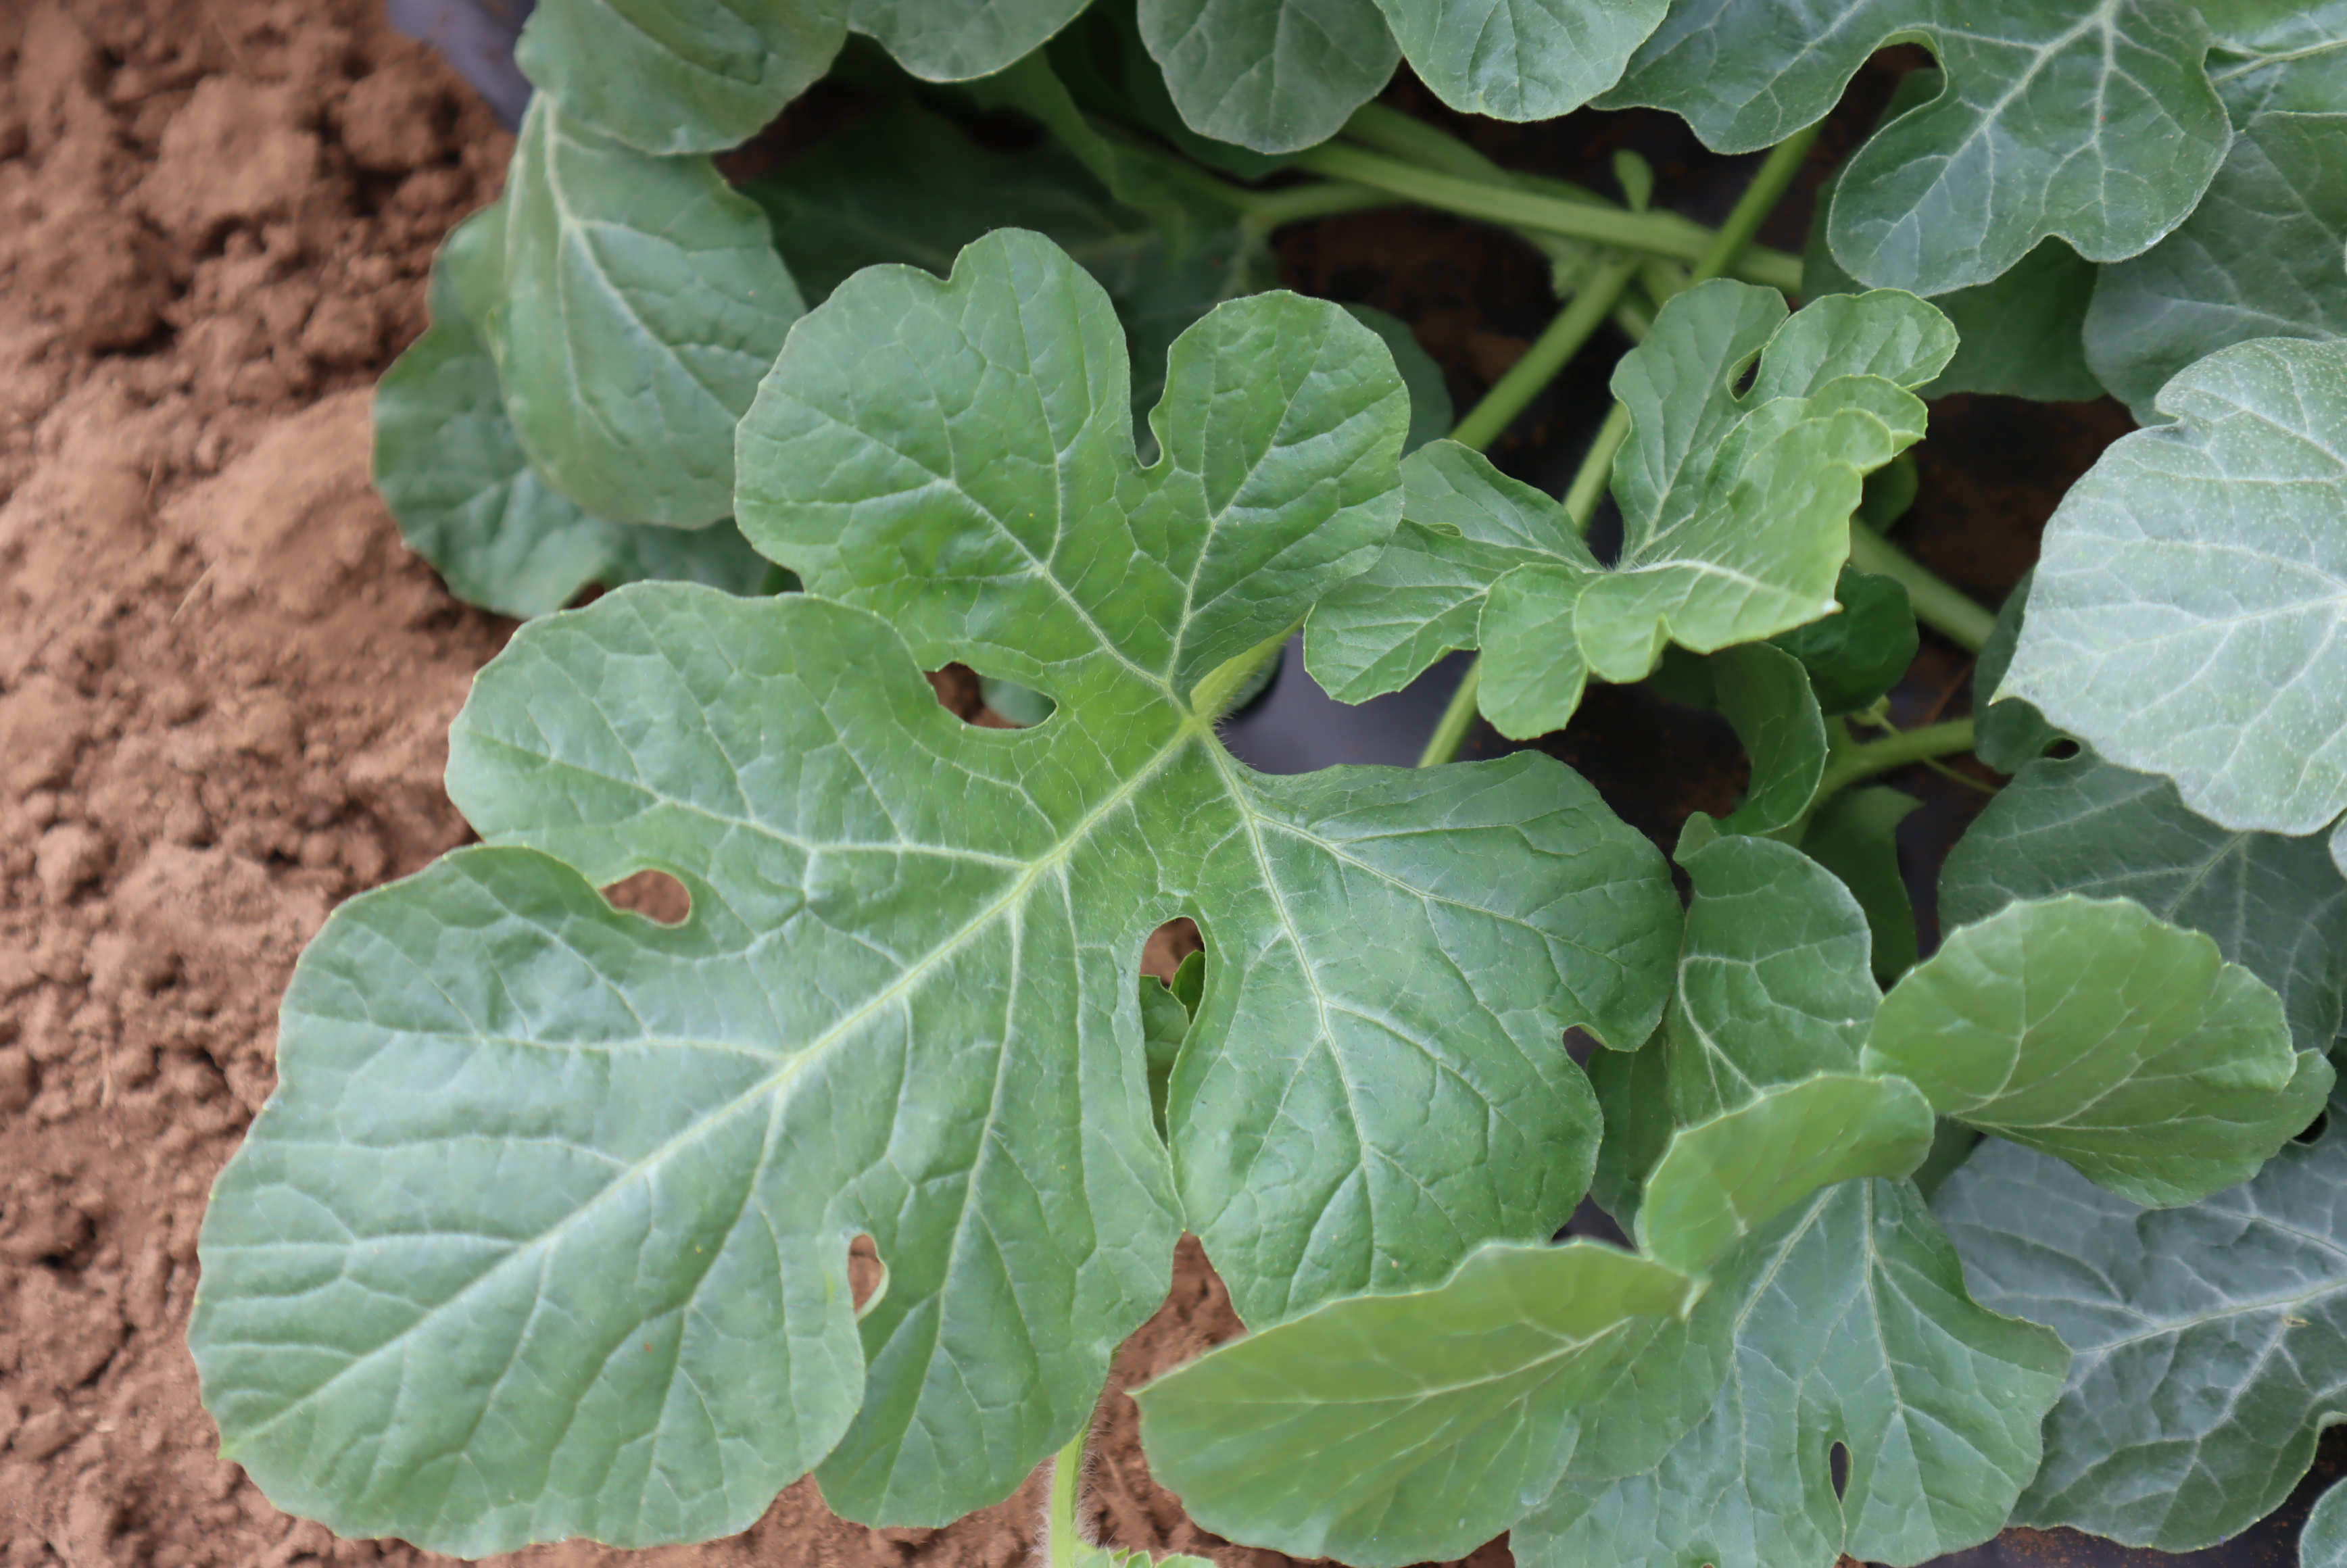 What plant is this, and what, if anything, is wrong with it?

watermelon, healthy
